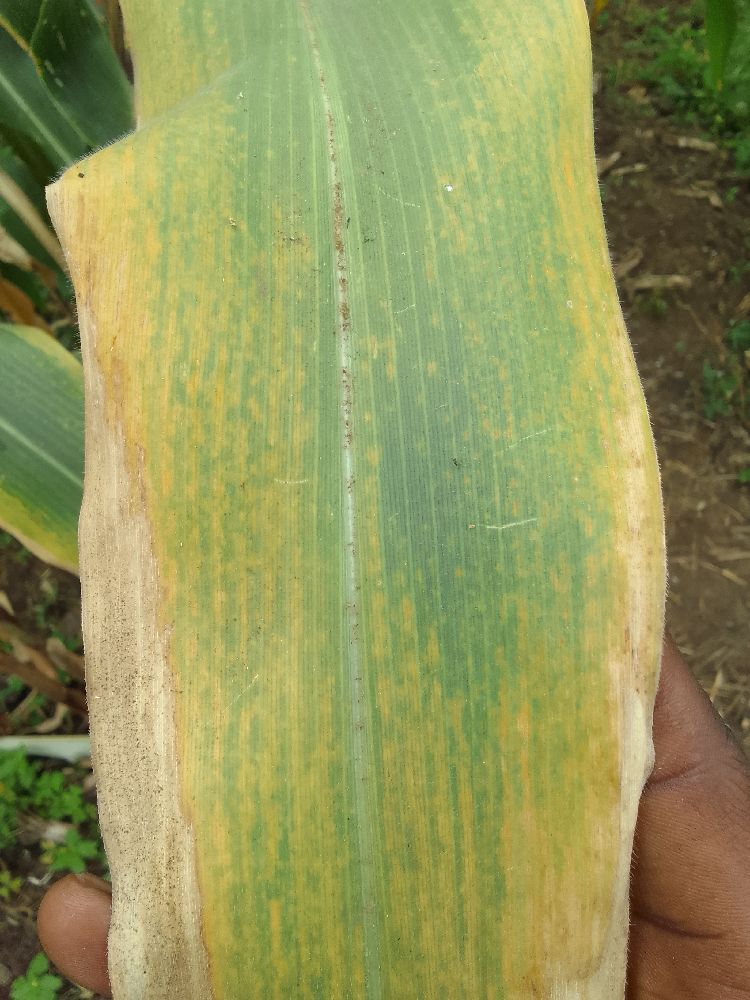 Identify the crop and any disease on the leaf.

maize, maize lethal necrosis
